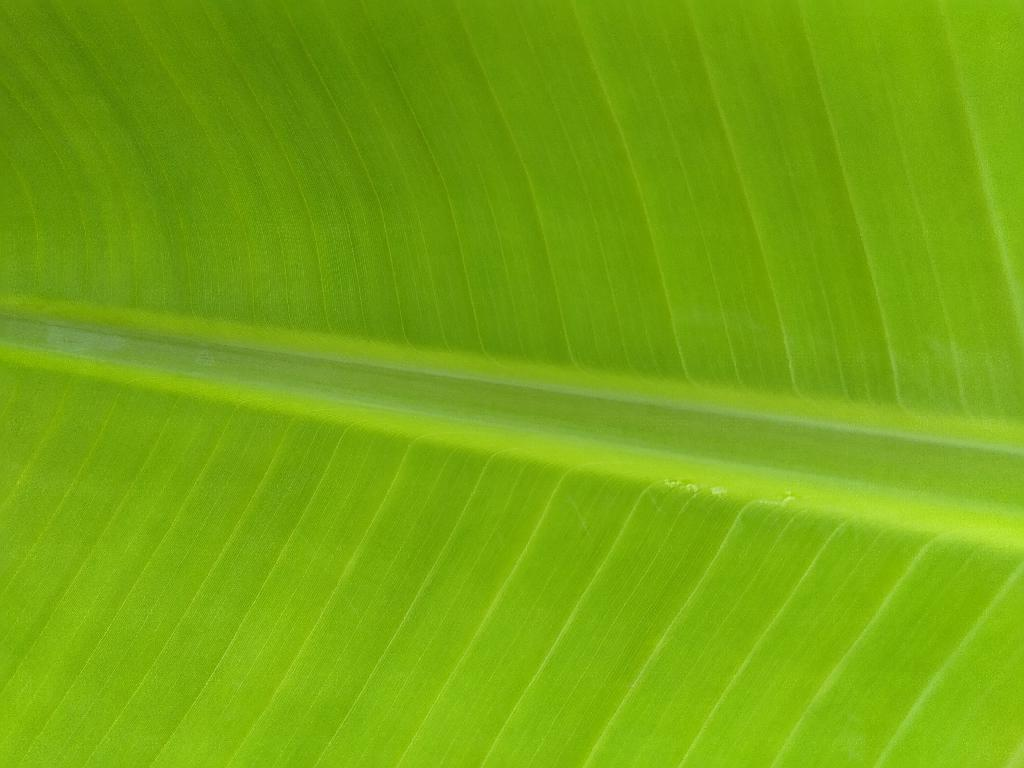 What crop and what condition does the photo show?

banana, healthy
